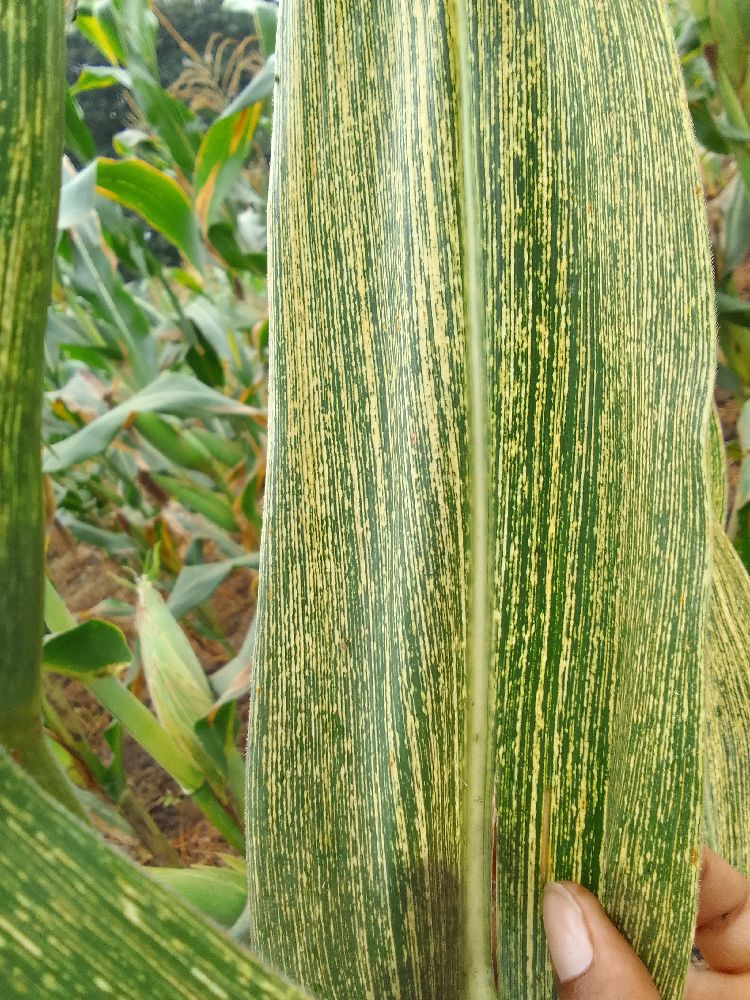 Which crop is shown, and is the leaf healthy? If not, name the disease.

maize, maize streak virus
